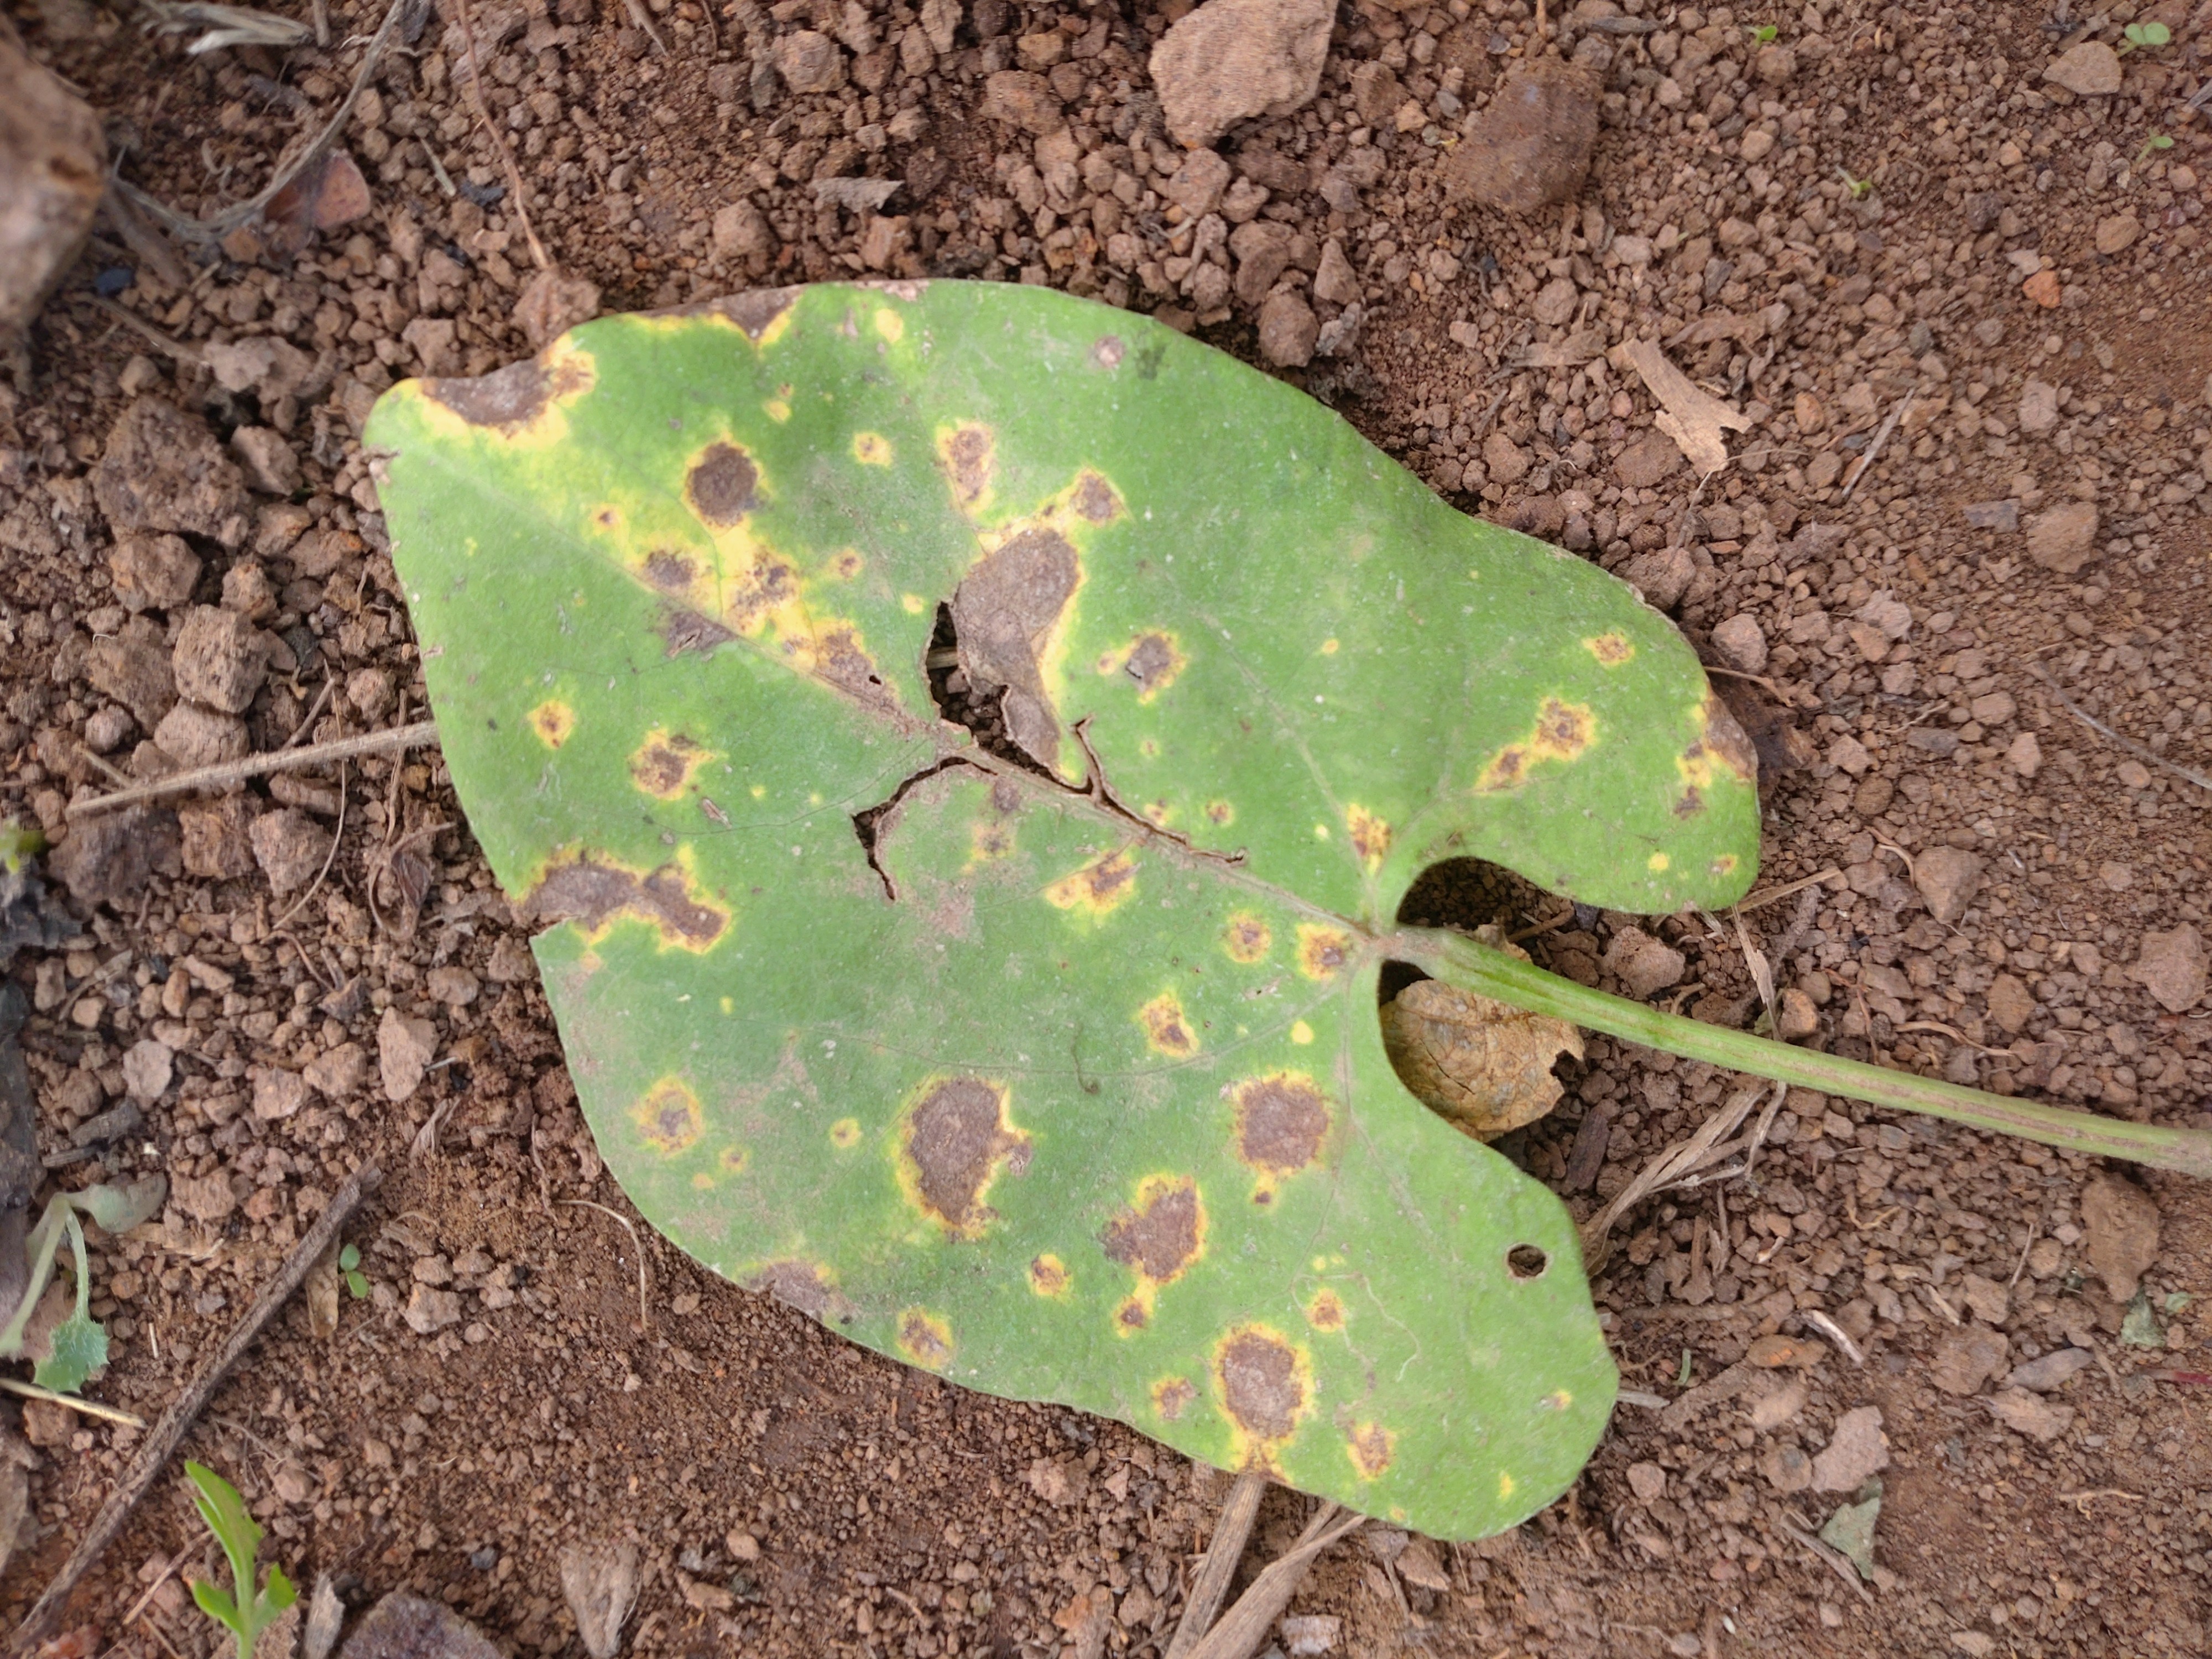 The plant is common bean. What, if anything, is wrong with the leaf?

rust
